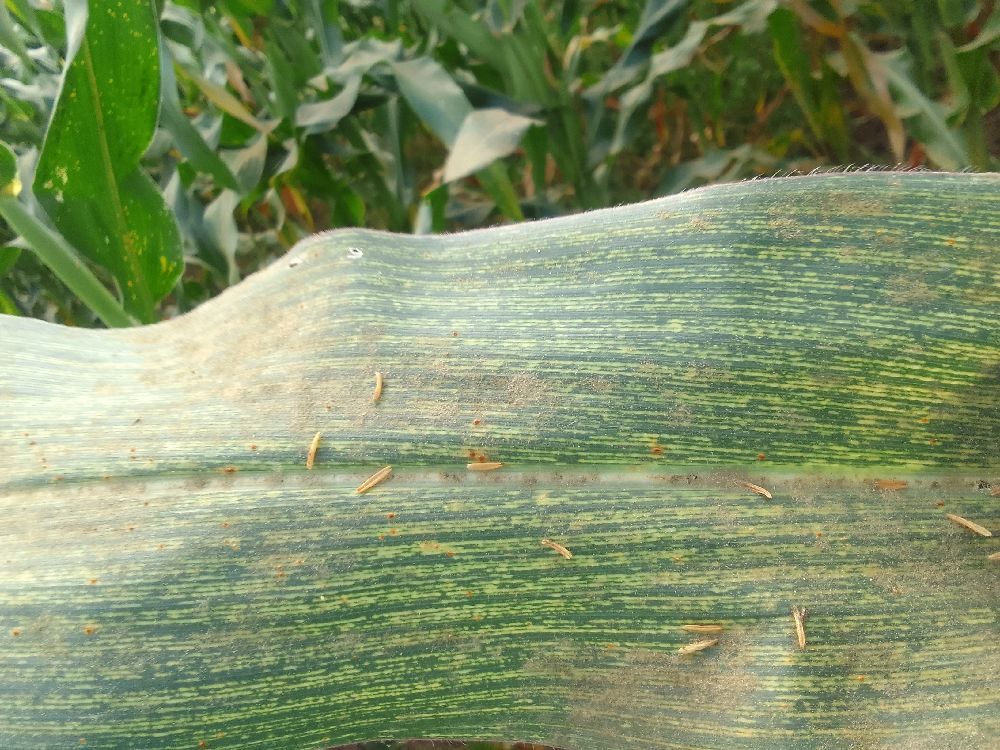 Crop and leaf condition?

maize, maize streak virus
